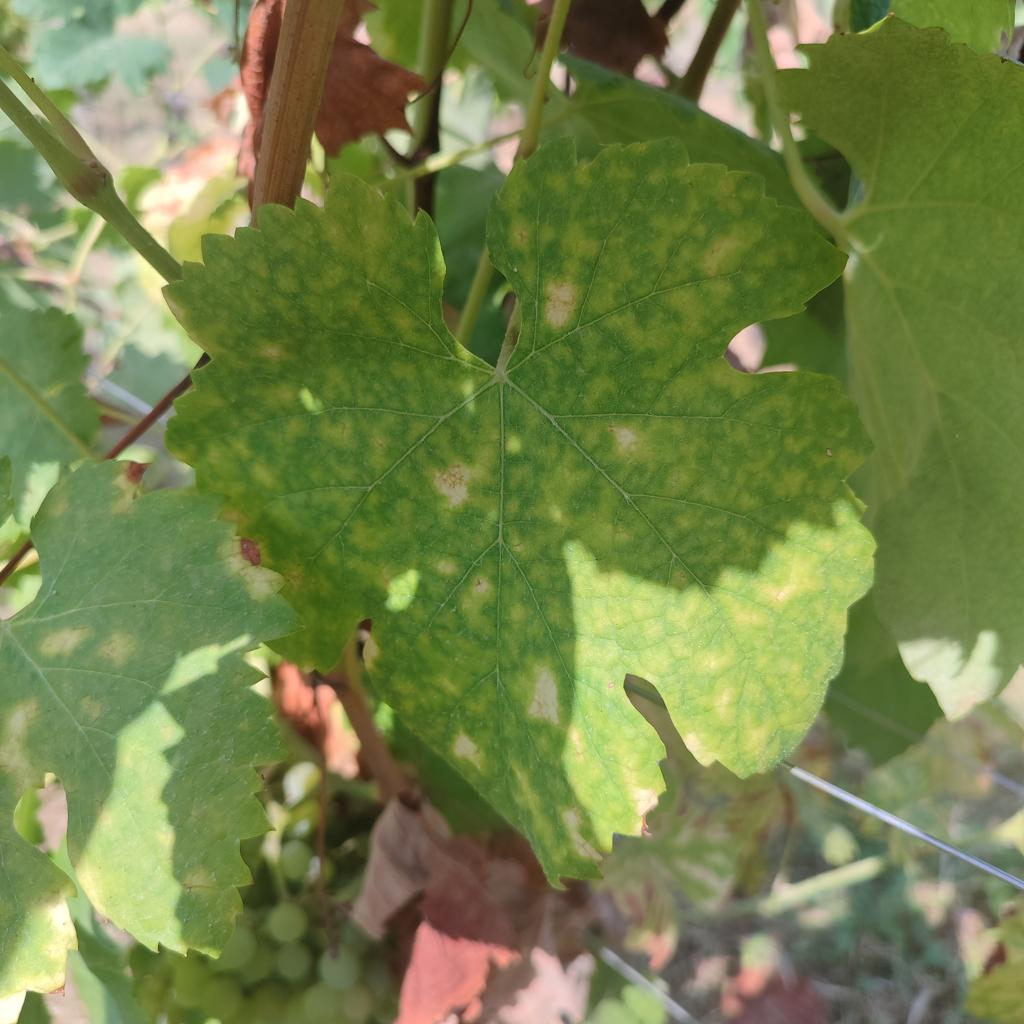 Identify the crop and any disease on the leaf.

grapevine, esca complex
